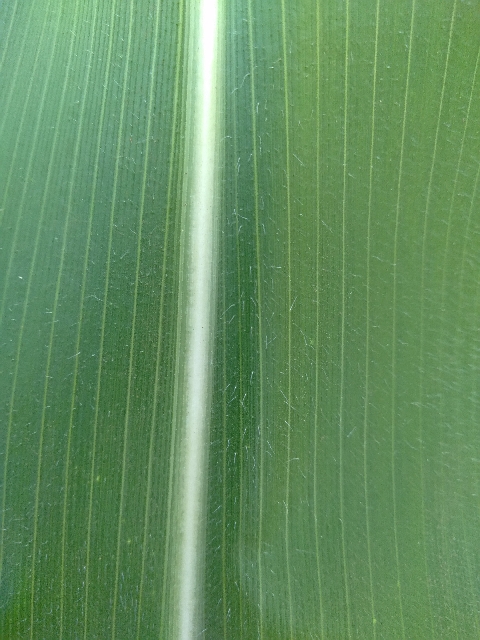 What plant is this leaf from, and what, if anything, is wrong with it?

maize, healthy
